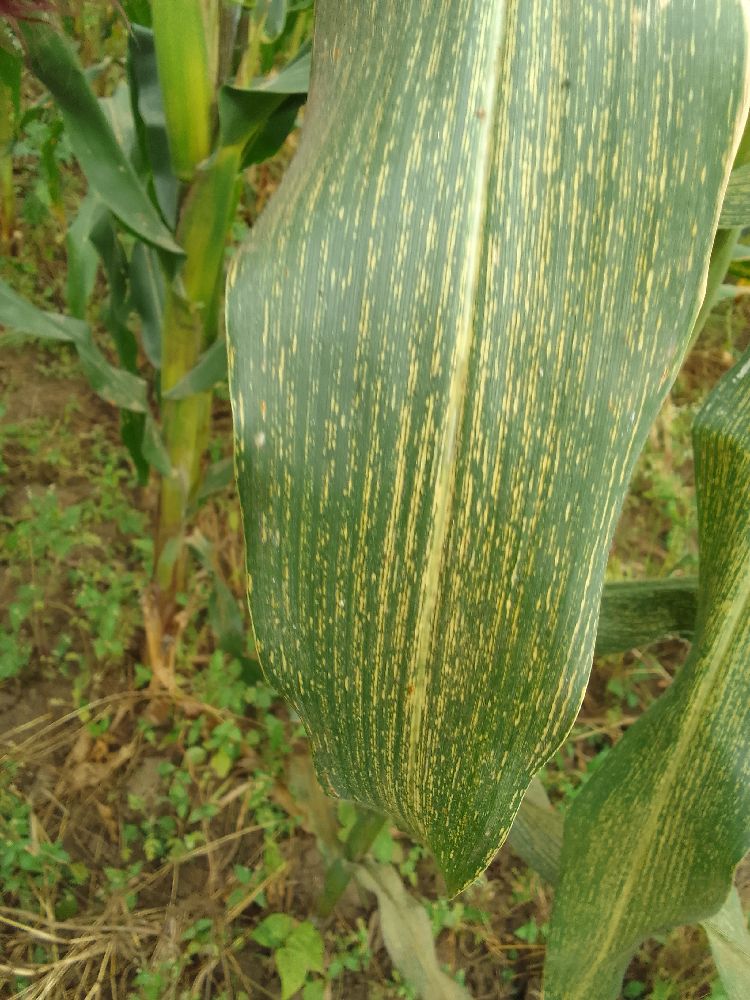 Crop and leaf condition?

maize, maize streak virus
